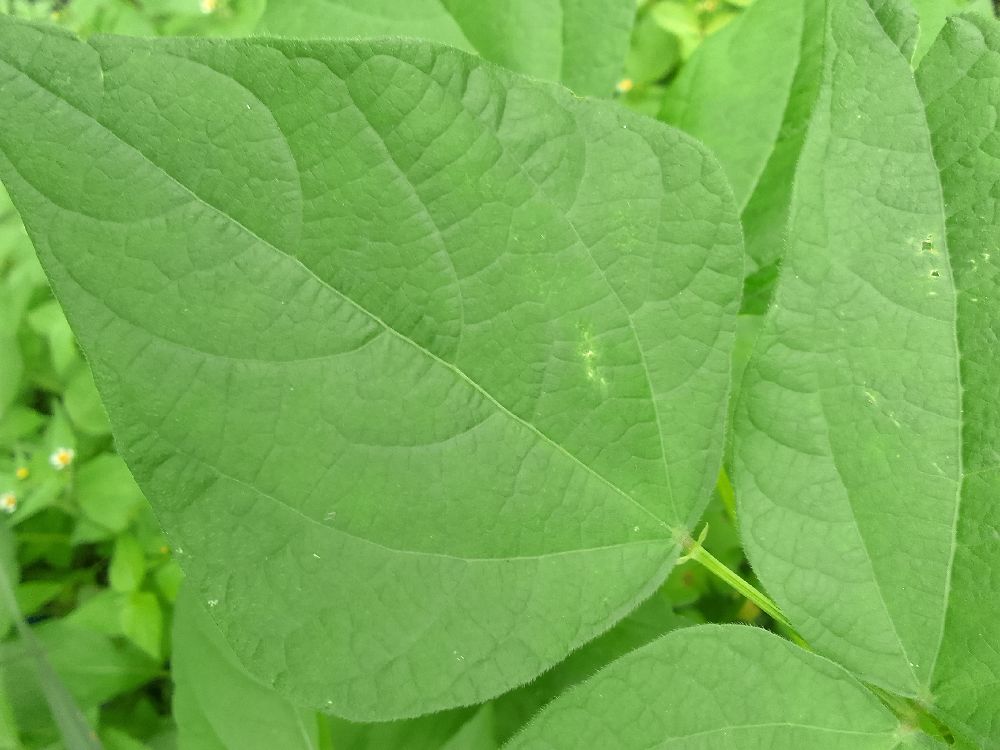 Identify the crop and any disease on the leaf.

common bean, healthy
